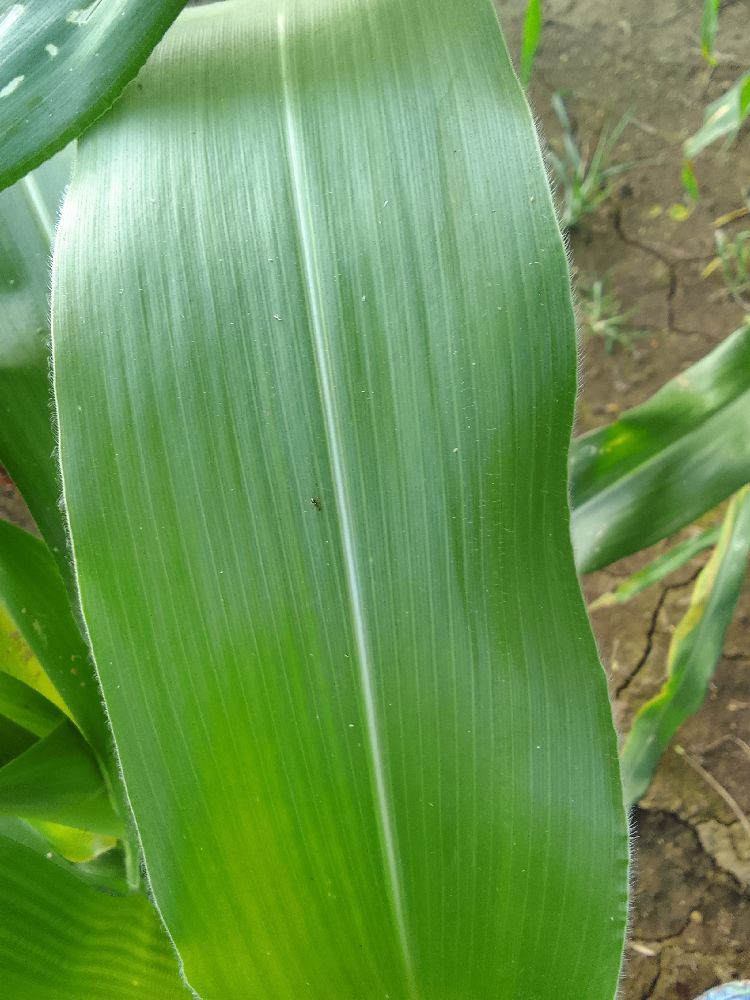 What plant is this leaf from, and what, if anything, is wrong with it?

maize, healthy
